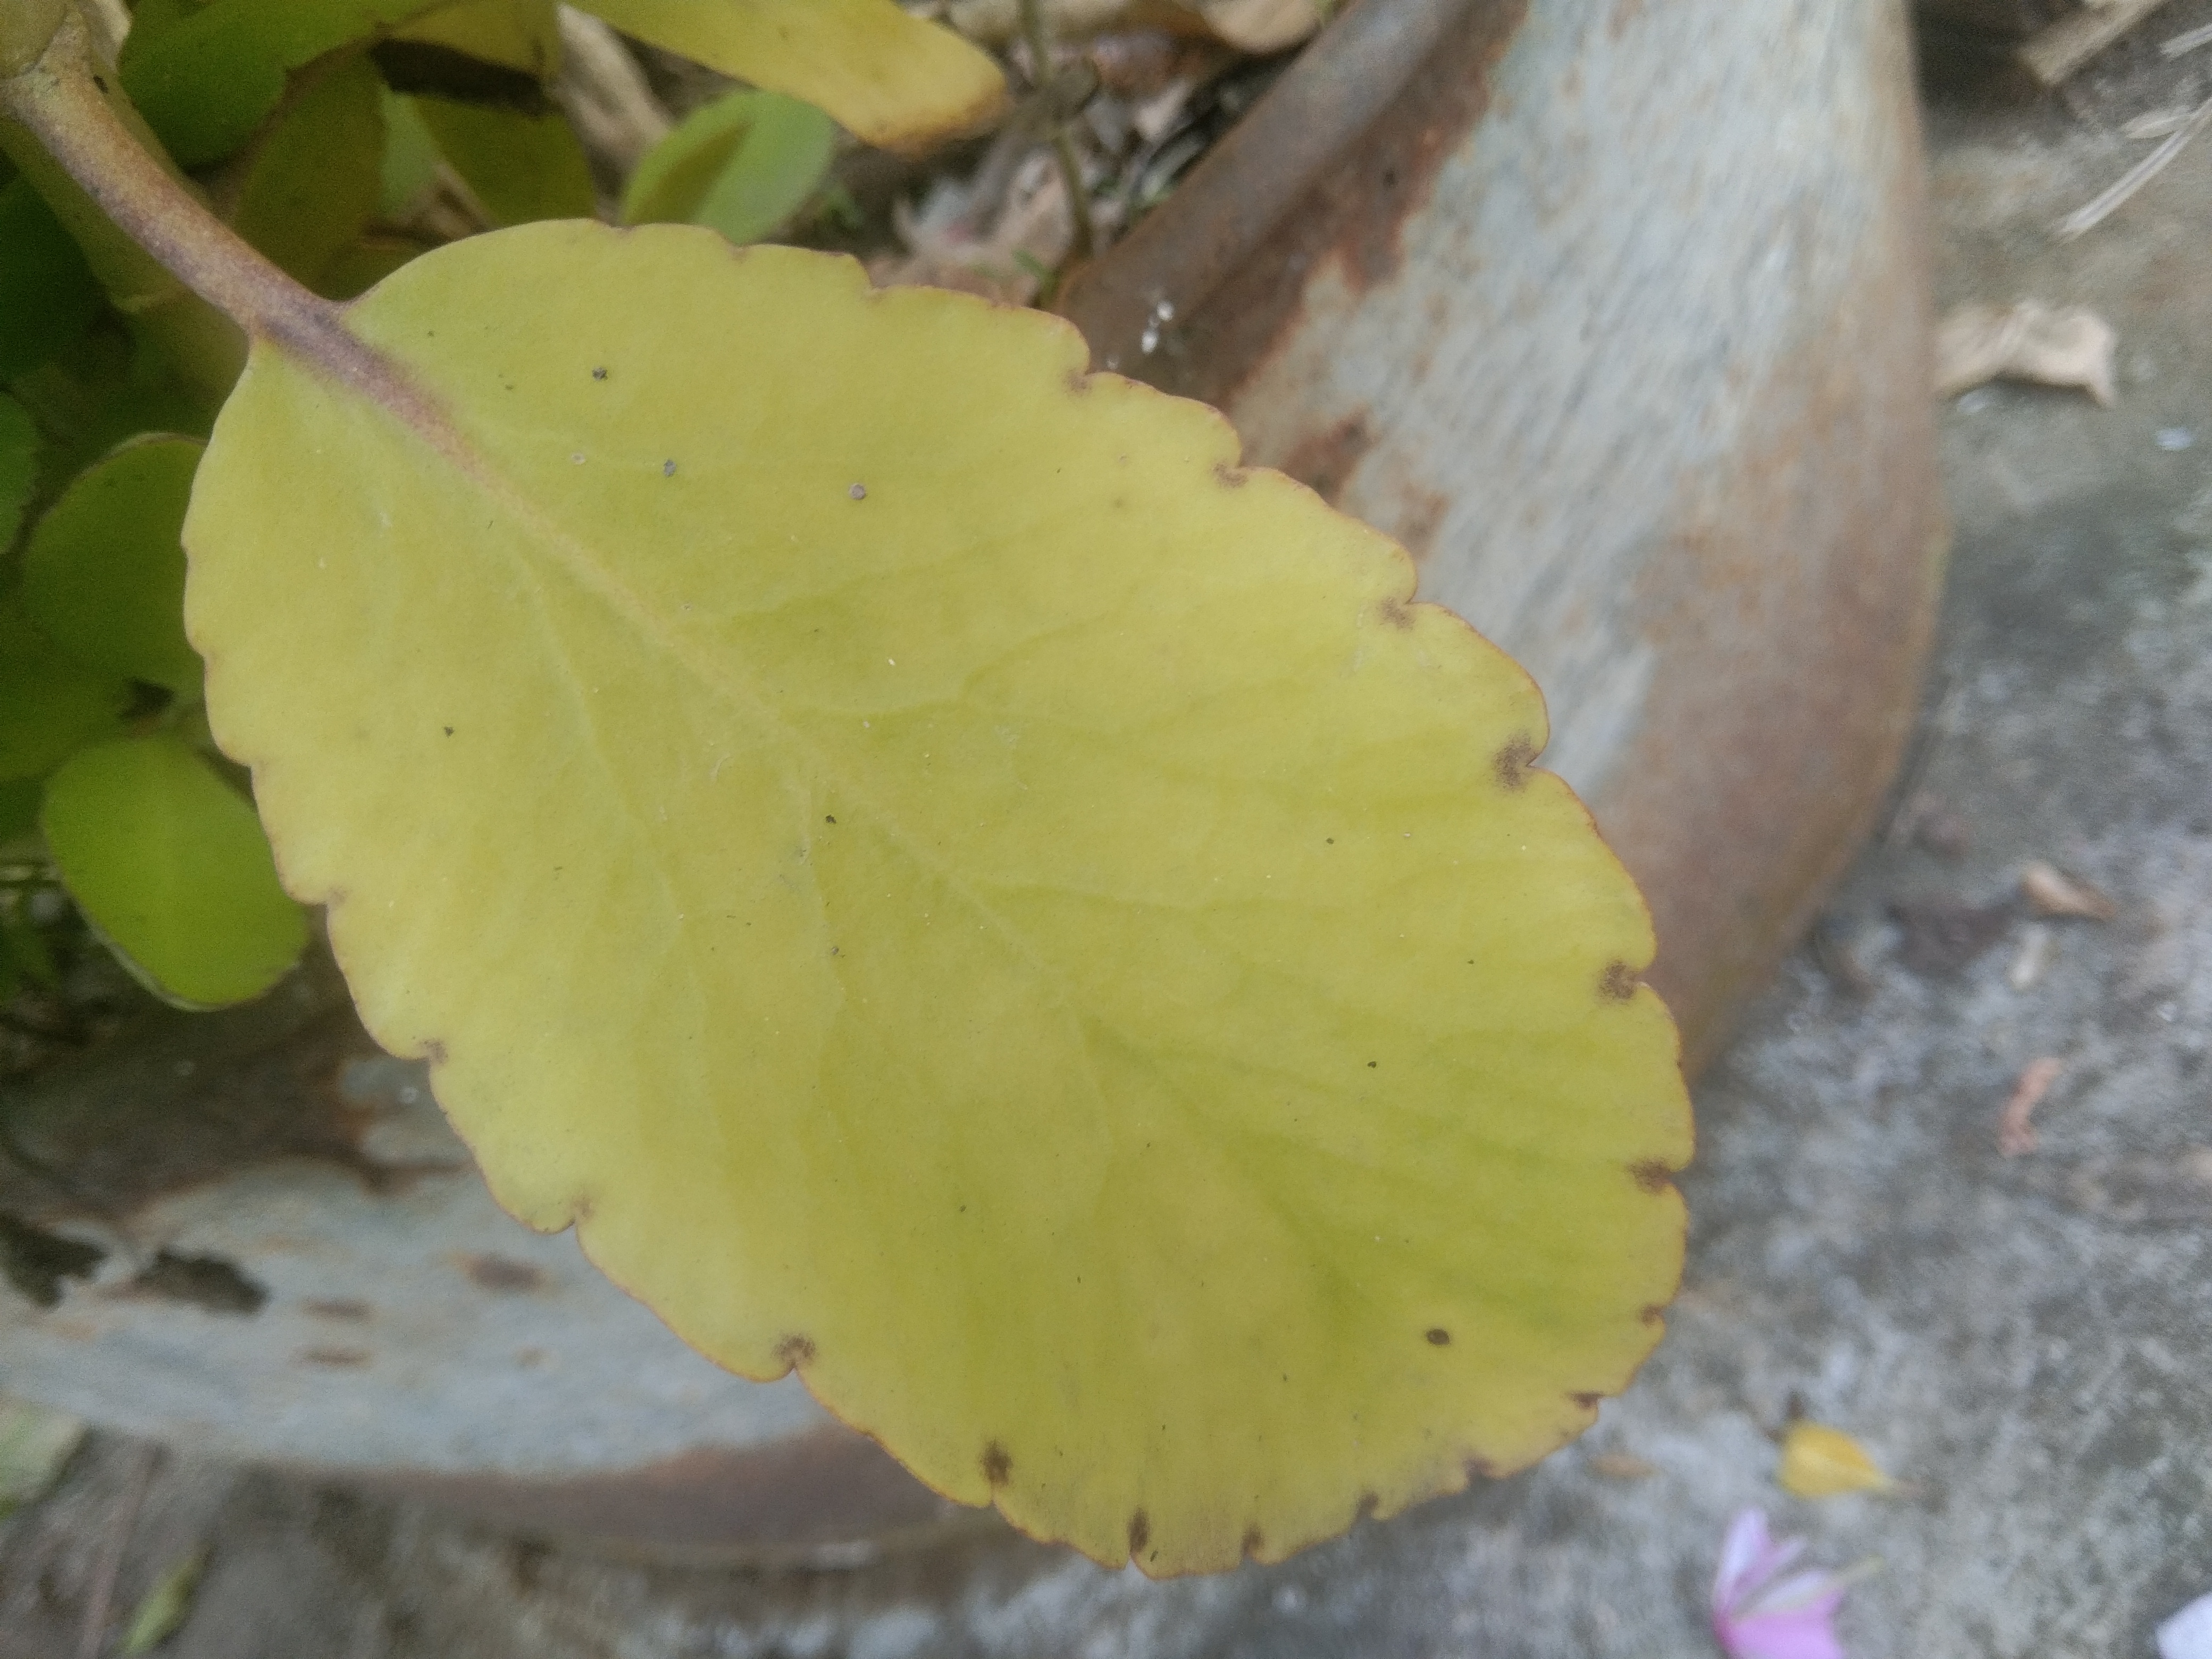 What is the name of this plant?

pathorkuci
